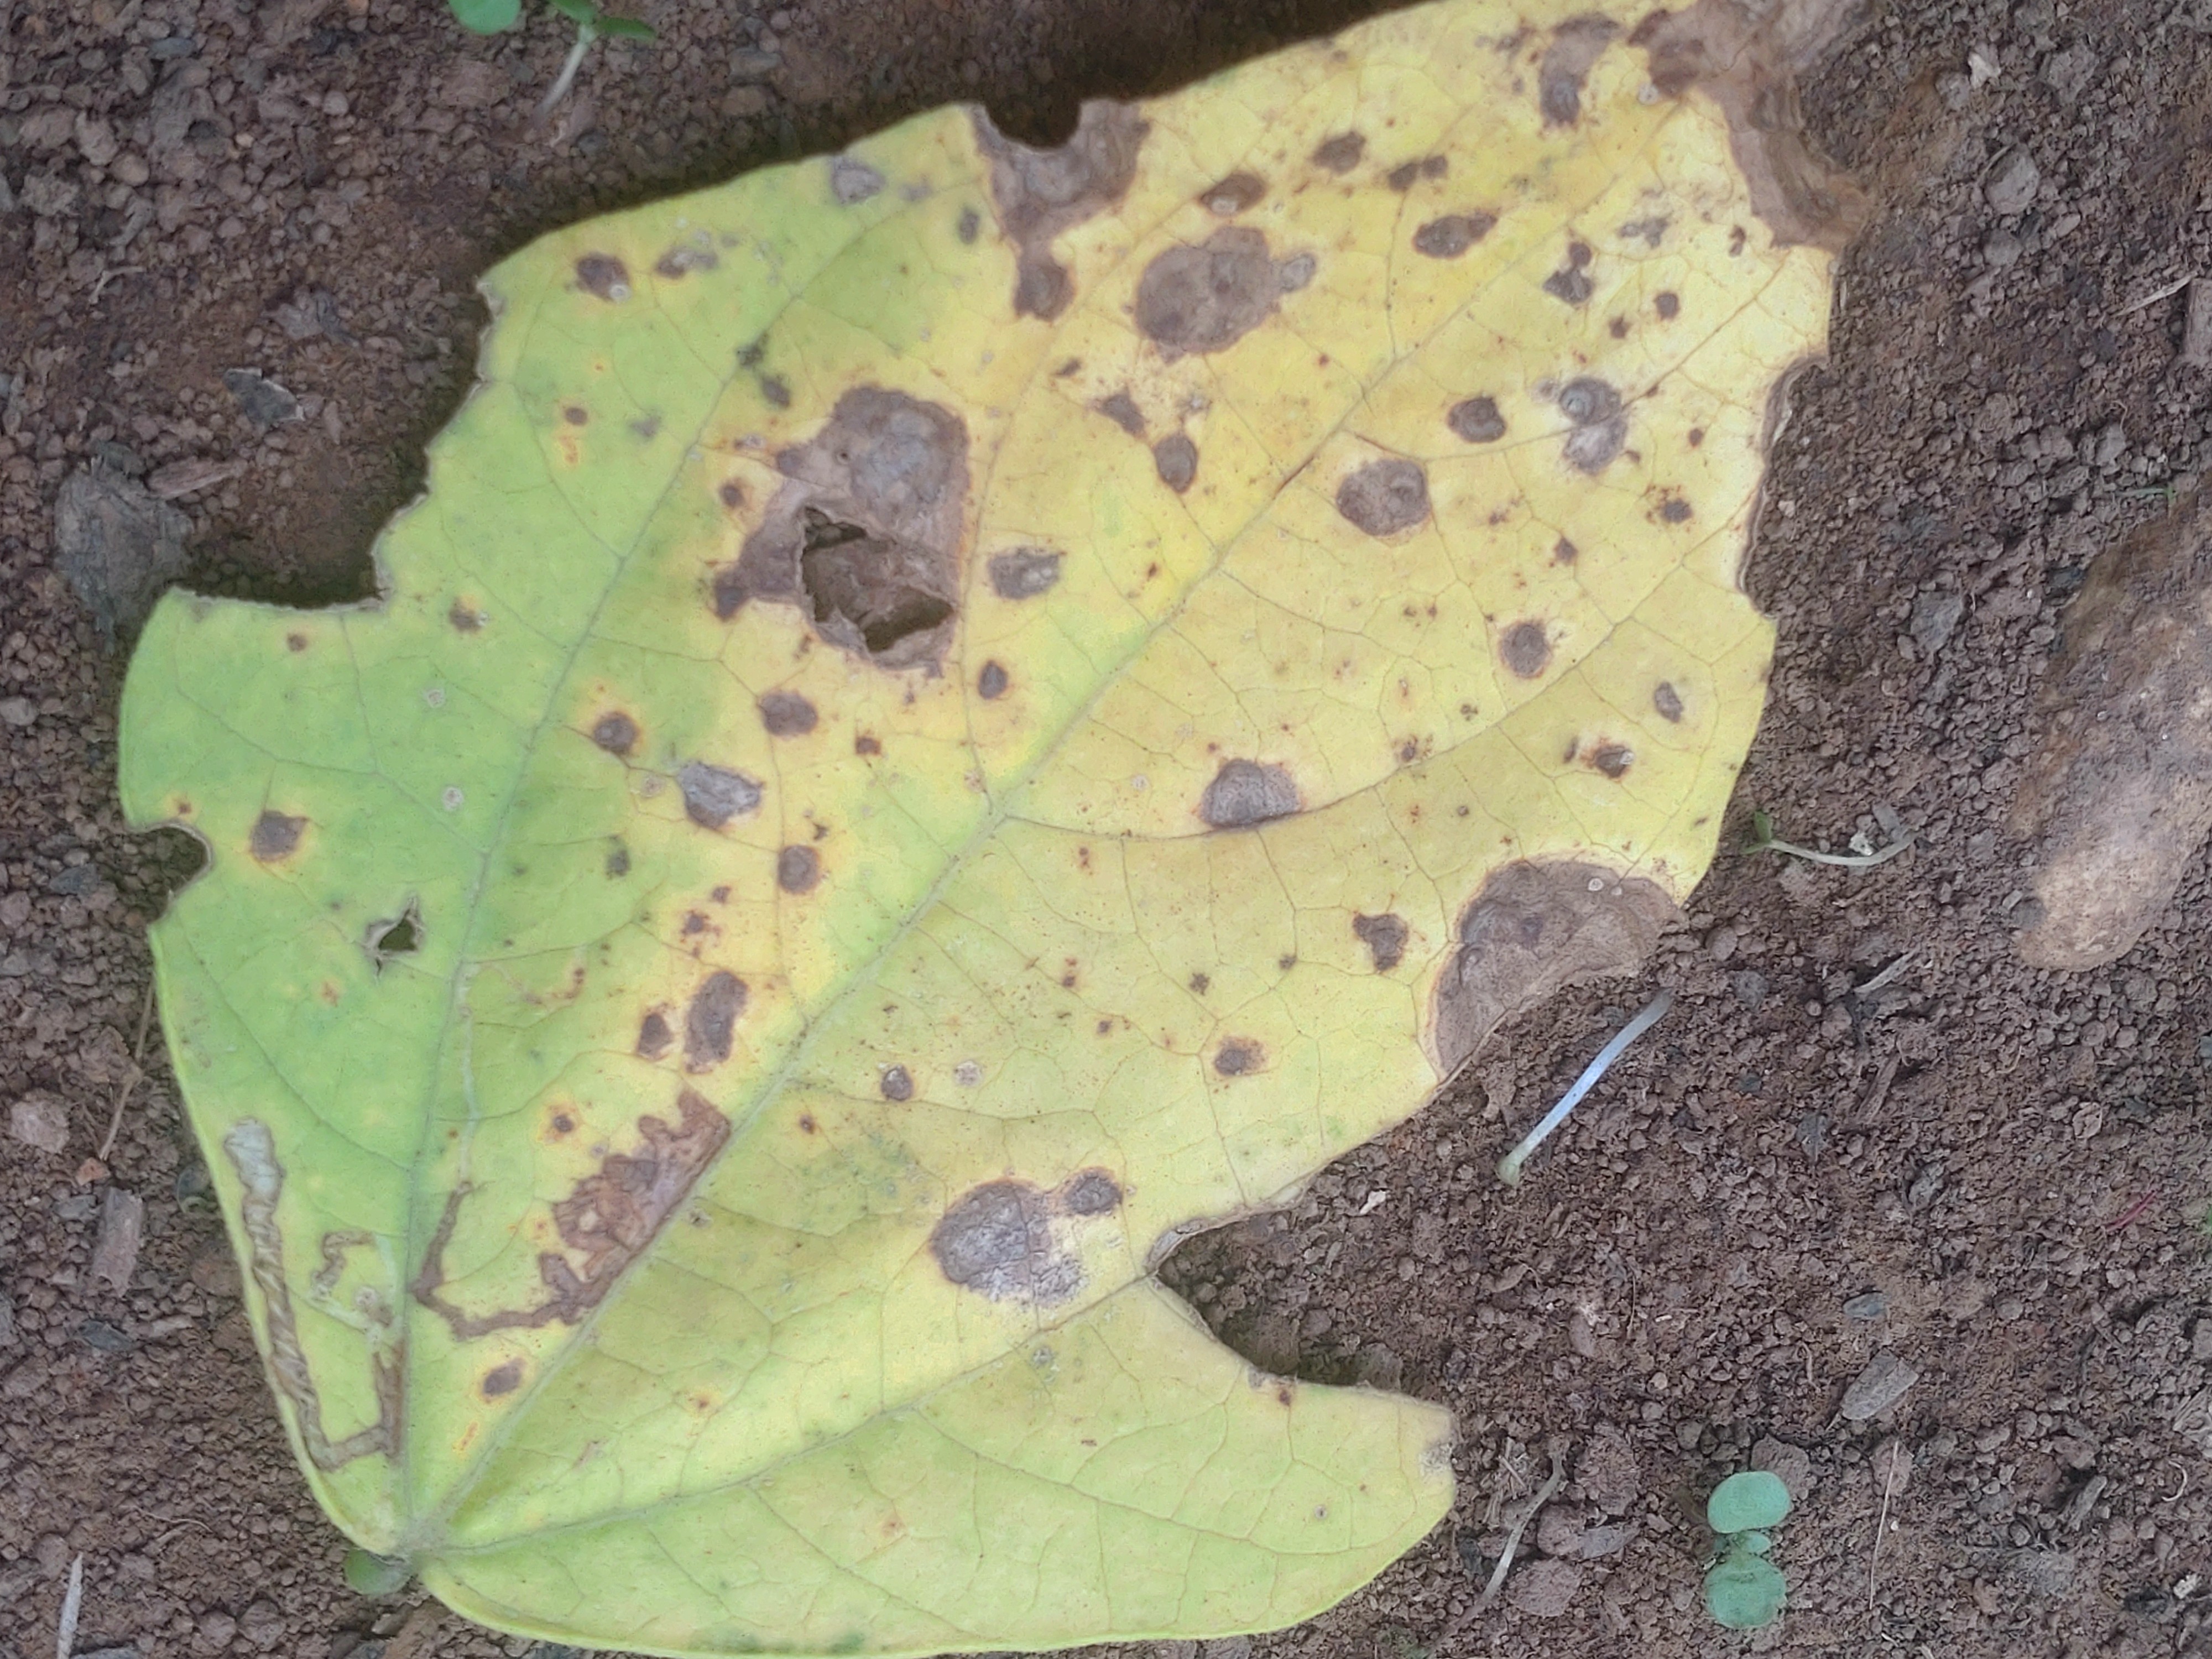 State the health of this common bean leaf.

anthracnose
